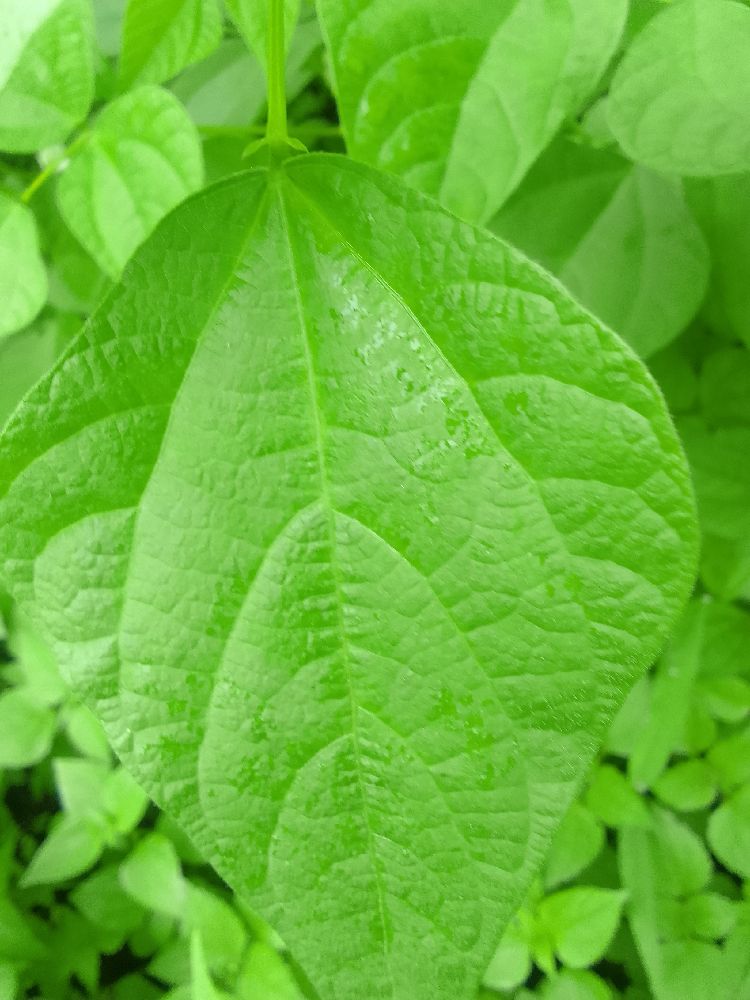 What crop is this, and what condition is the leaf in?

common bean, healthy
